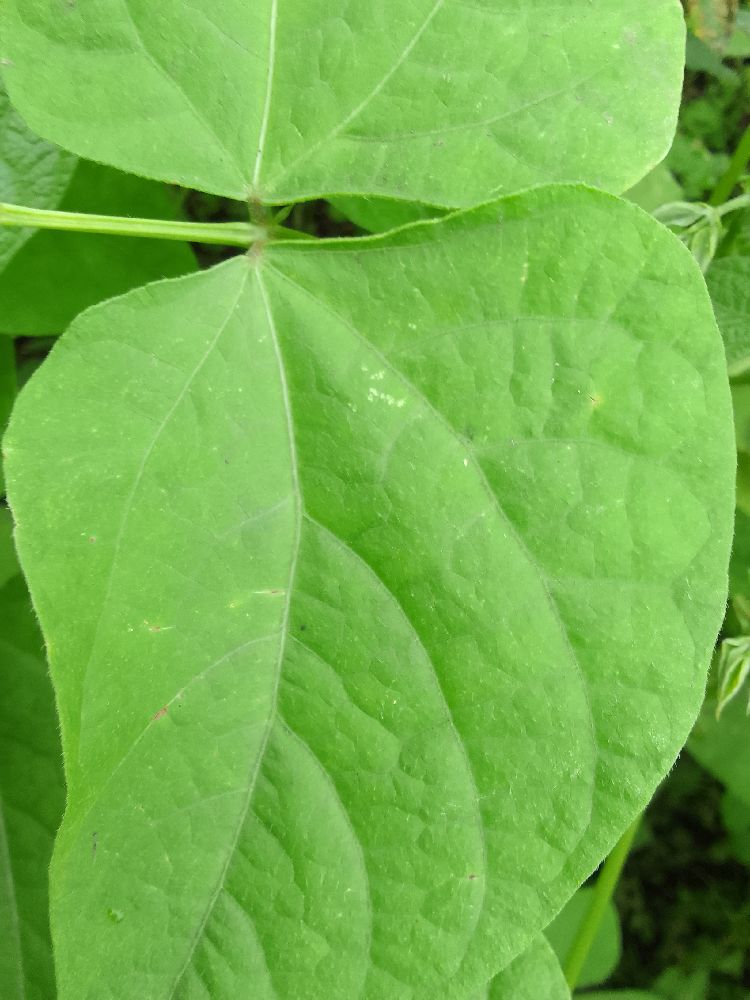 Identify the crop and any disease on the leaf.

common bean, healthy
